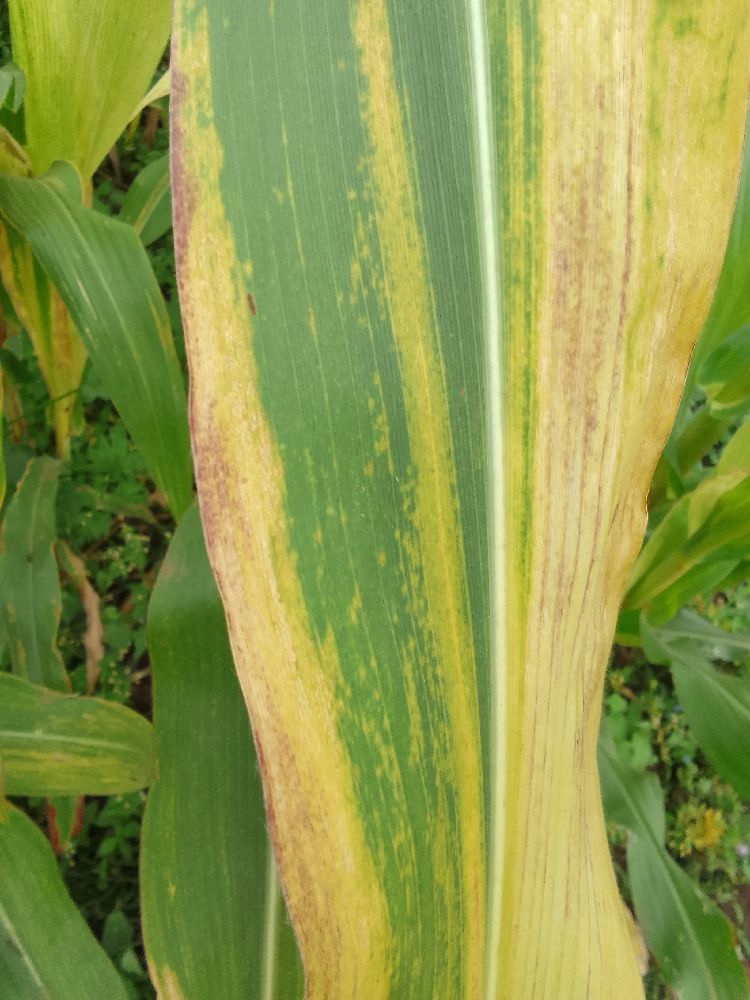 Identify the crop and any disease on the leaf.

maize, maize lethal necrosis
